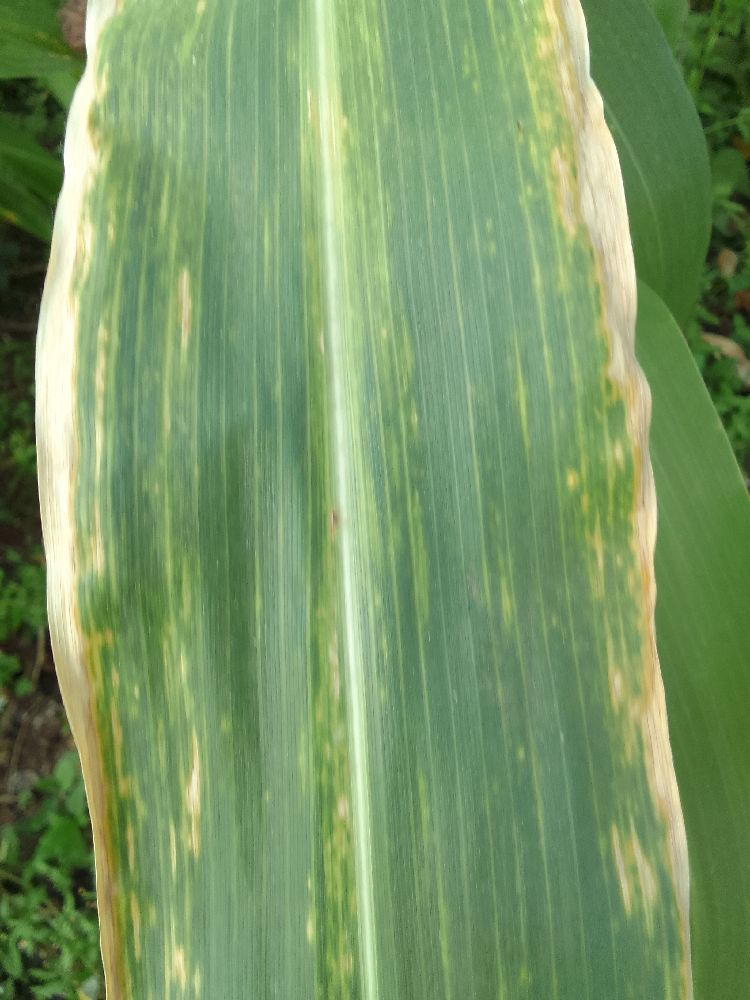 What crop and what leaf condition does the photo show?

maize, maize lethal necrosis
